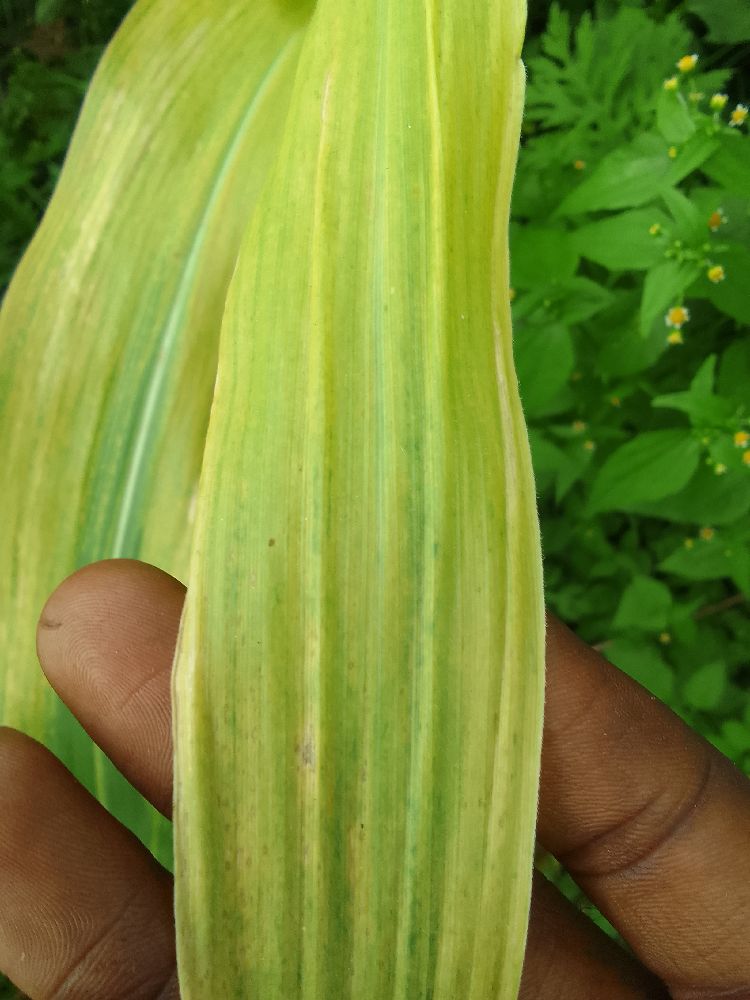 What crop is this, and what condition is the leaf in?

maize, maize lethal necrosis
